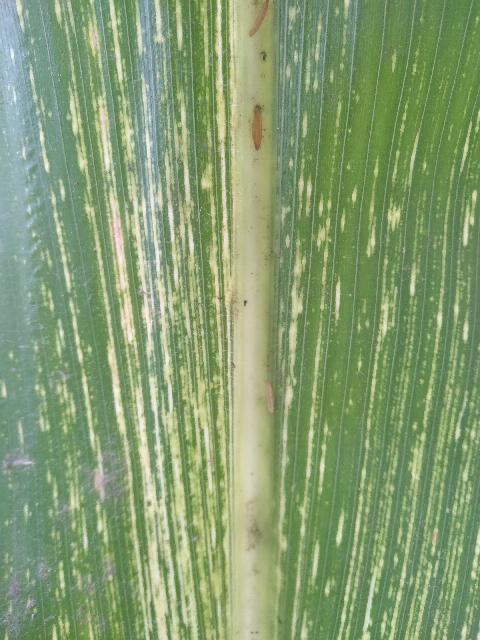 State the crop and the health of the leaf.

maize, maize streak virus
